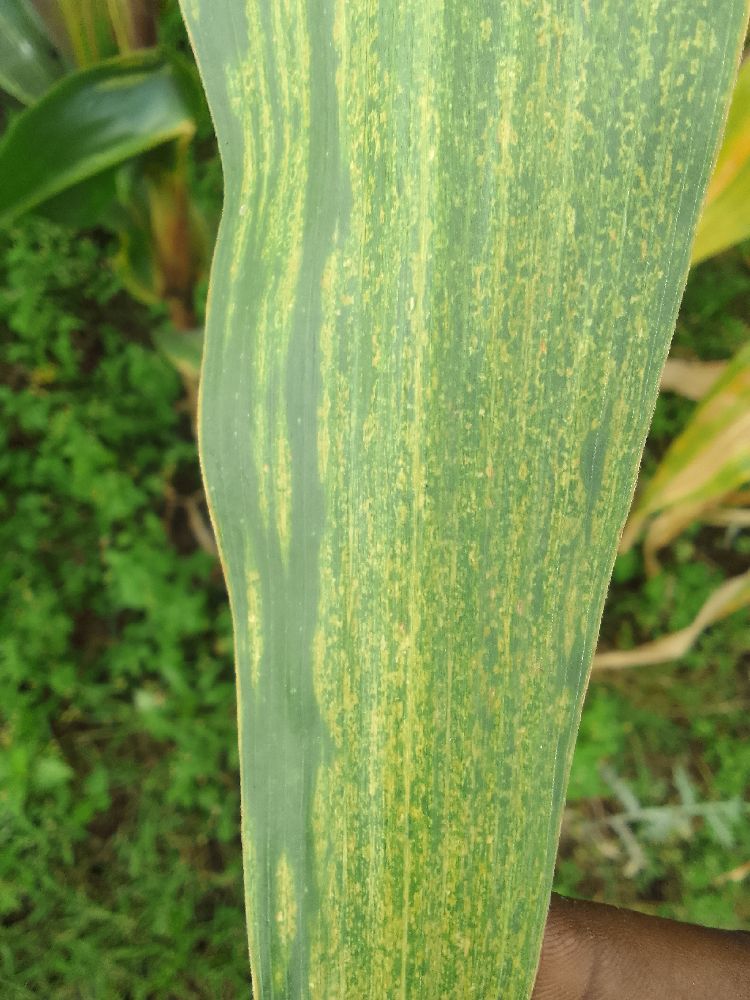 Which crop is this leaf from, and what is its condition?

maize, maize lethal necrosis
